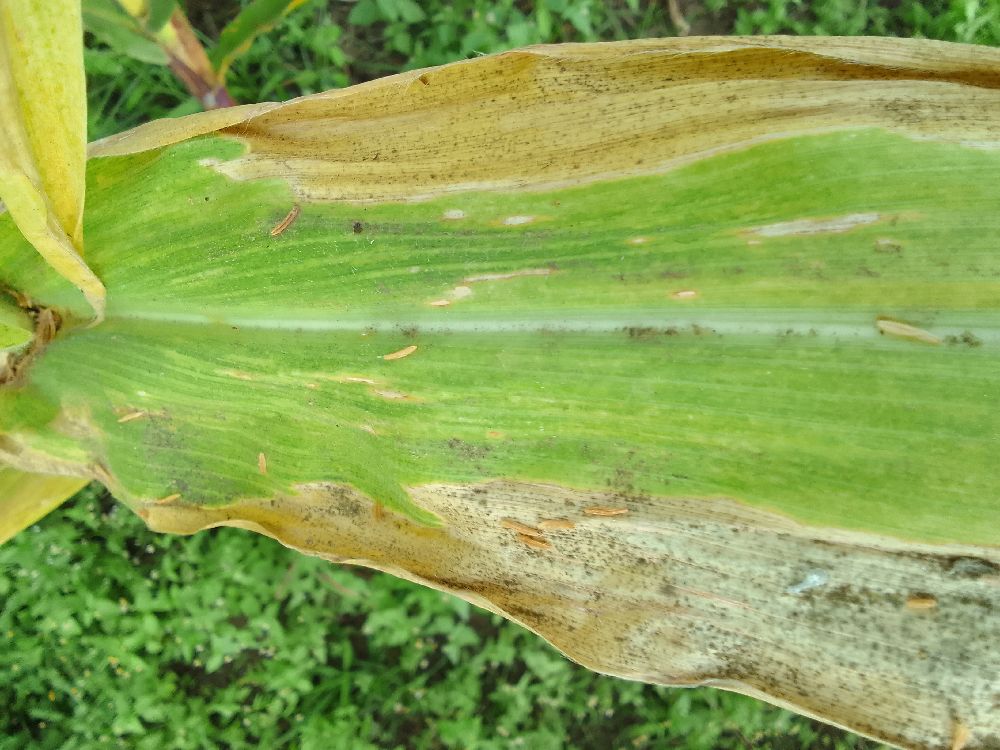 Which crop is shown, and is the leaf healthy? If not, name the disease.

maize, maize lethal necrosis
